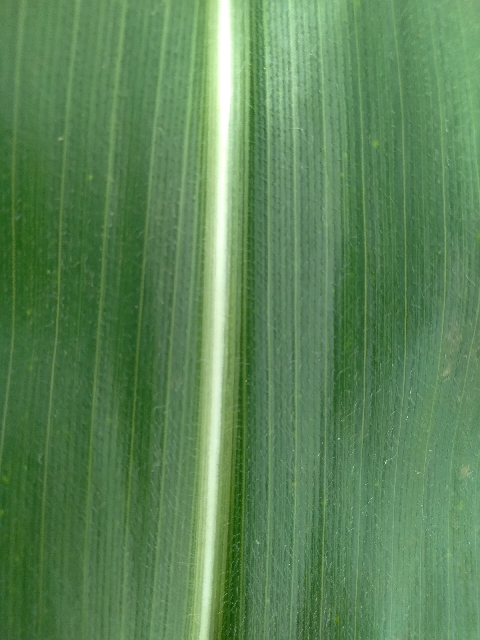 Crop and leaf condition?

maize, healthy
